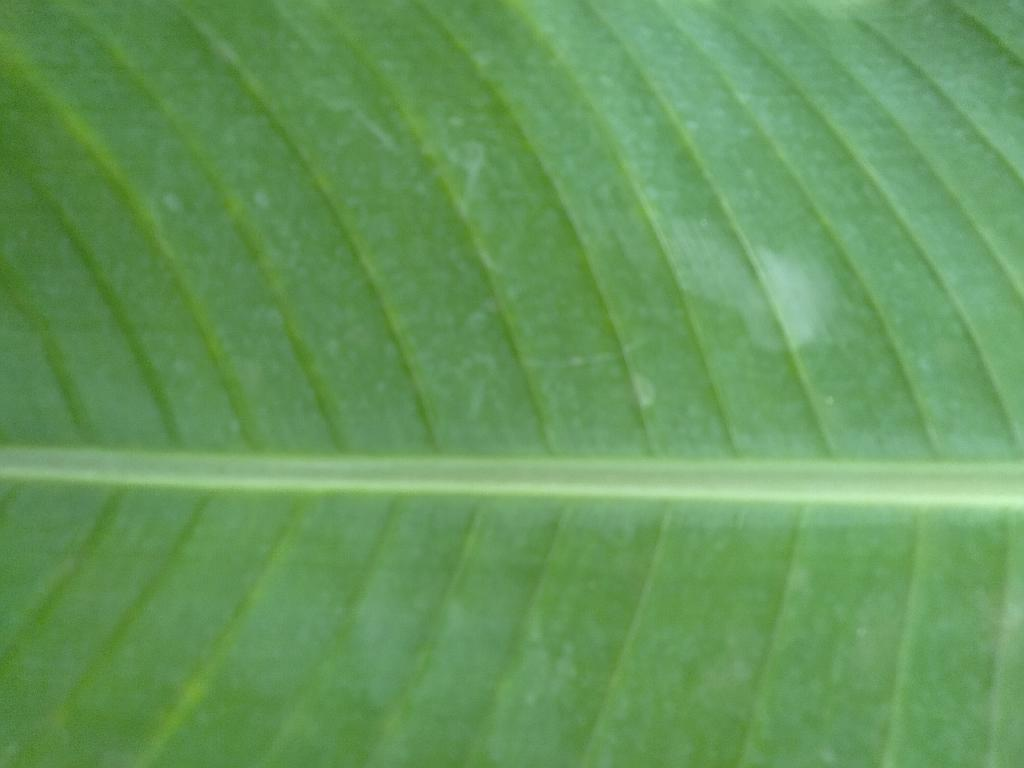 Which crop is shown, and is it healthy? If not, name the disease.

banana, healthy
